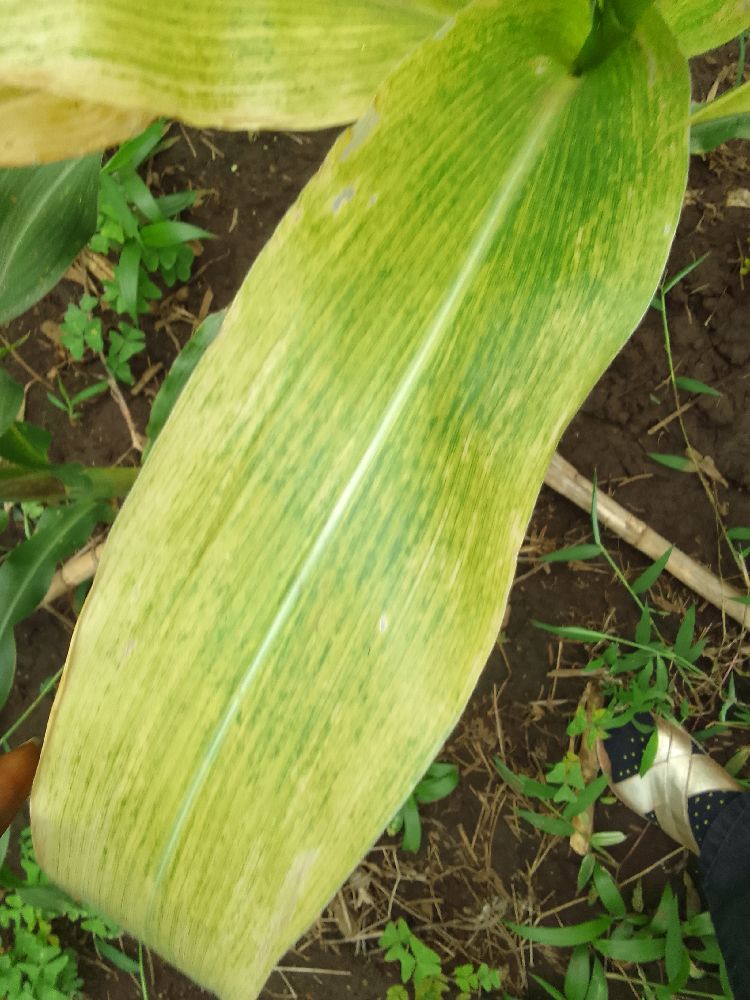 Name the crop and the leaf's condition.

maize, maize lethal necrosis
